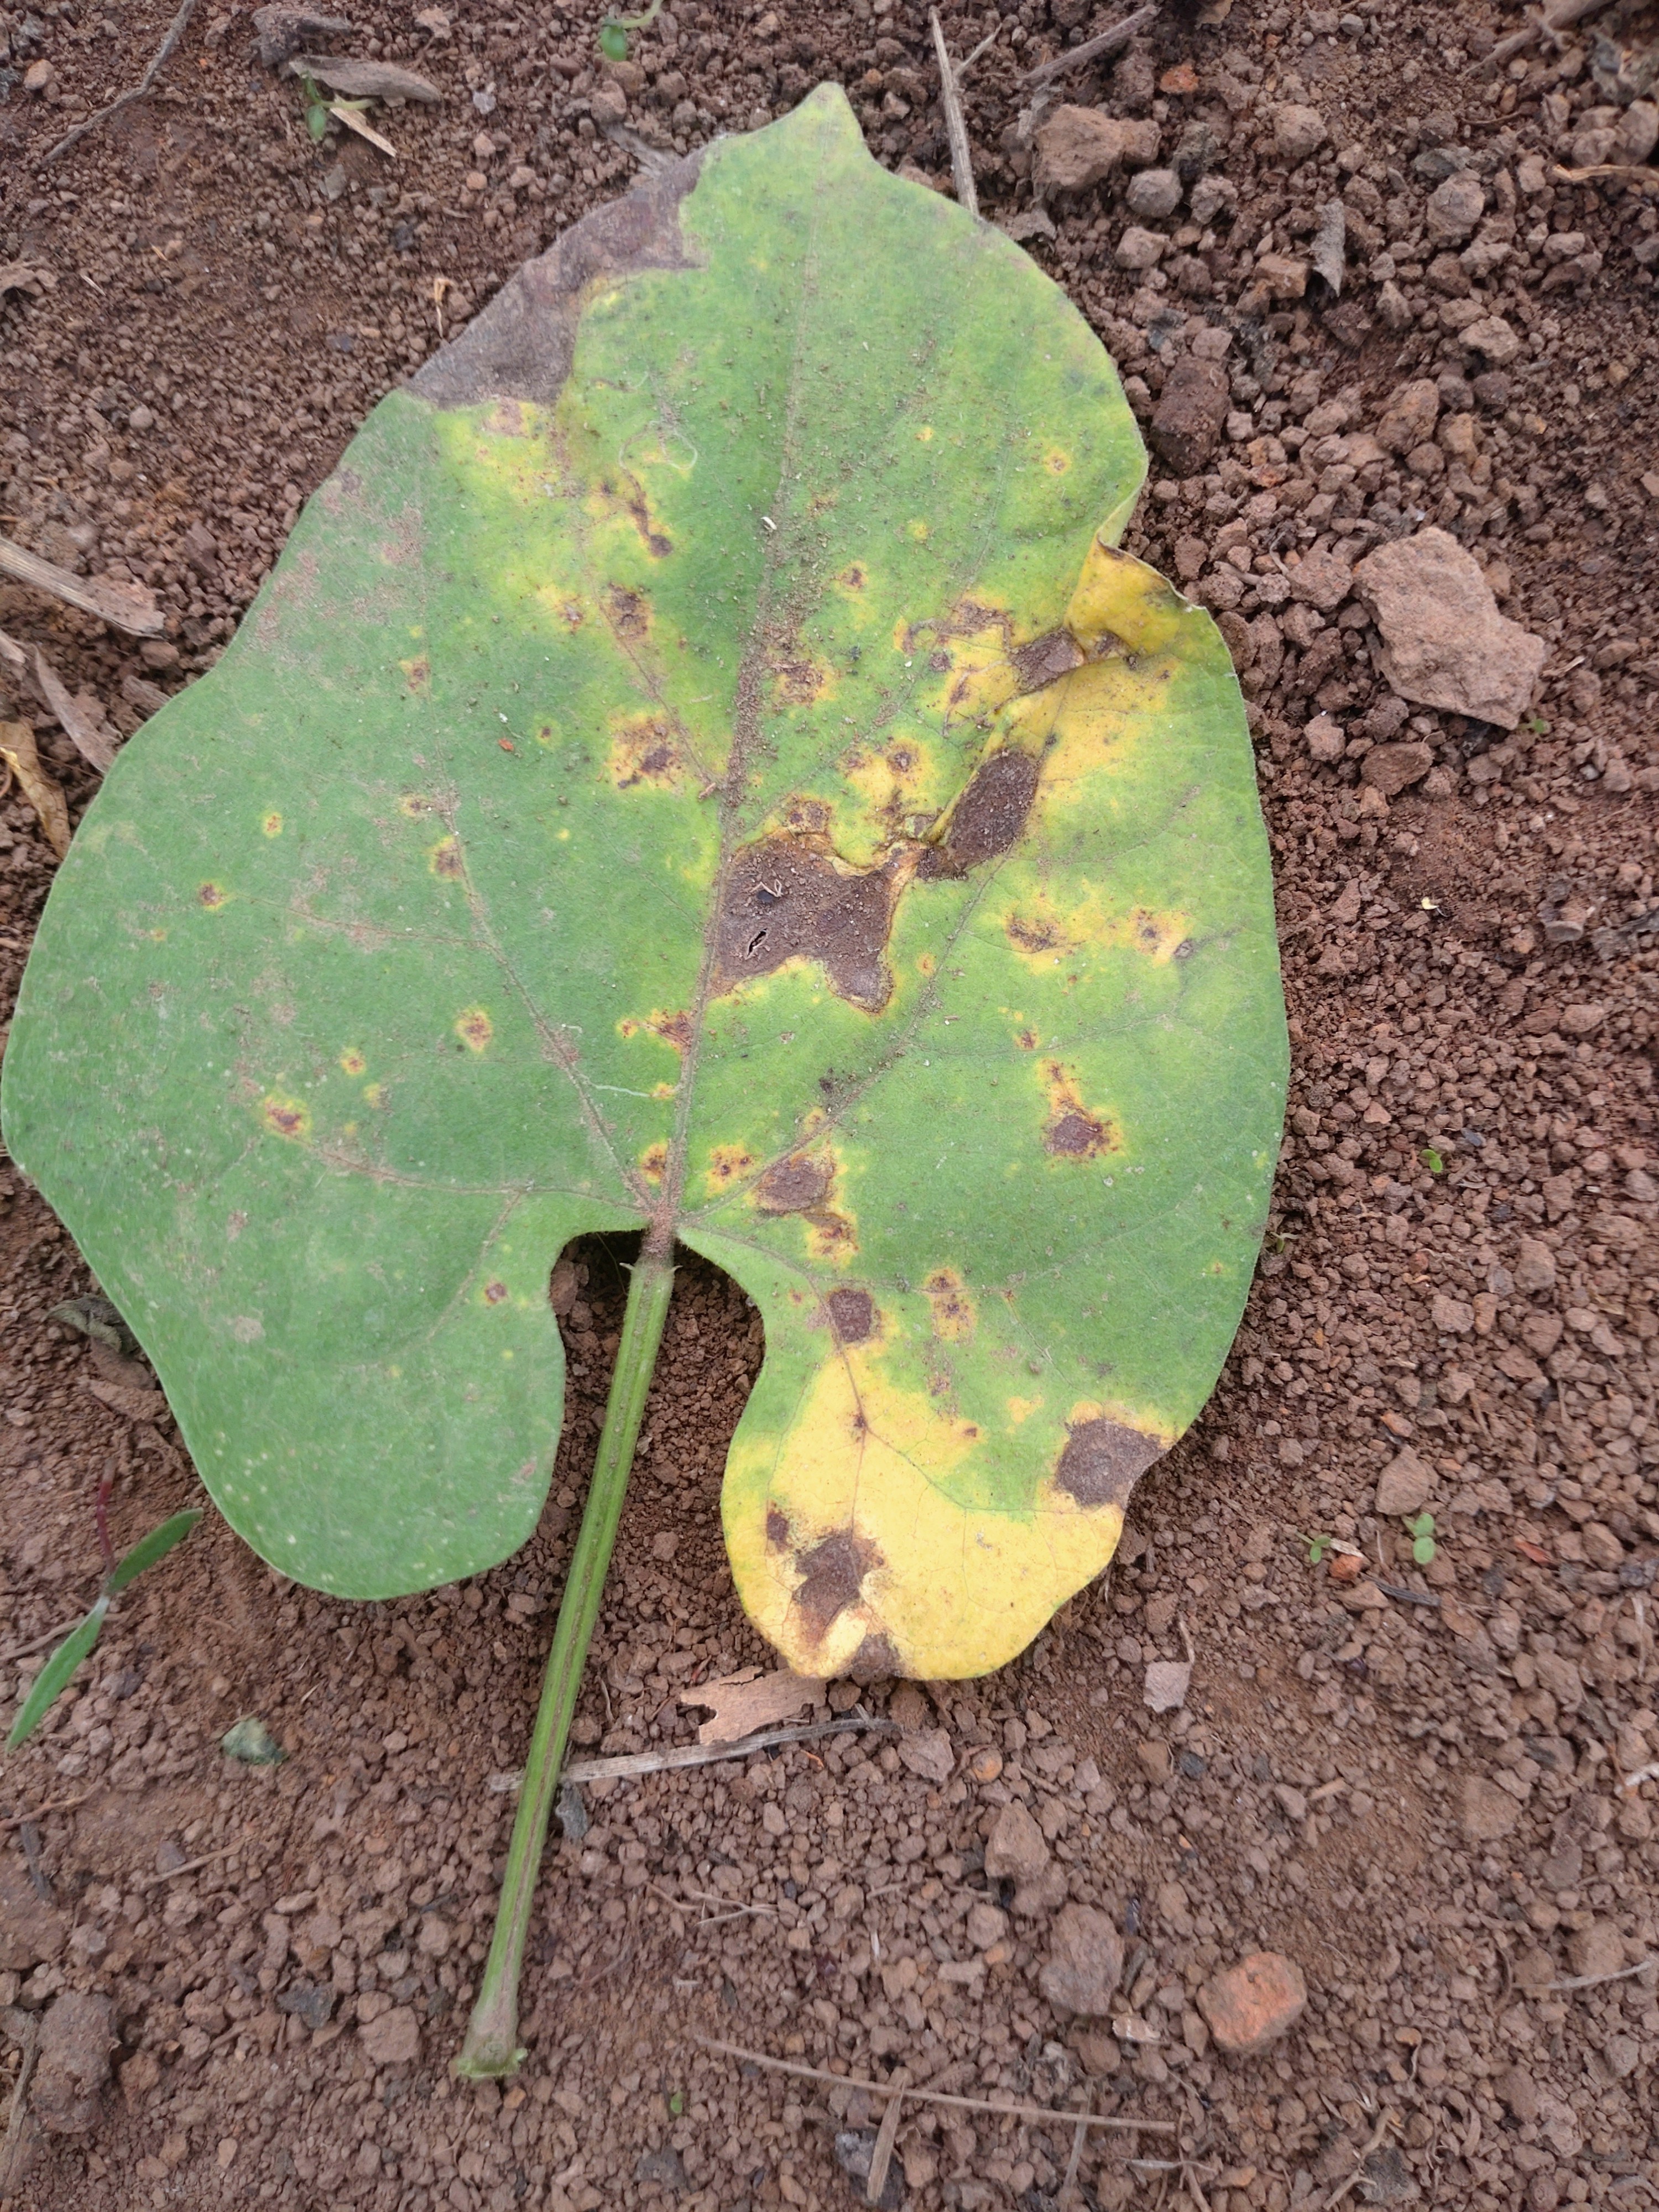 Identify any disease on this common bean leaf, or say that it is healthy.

rust
